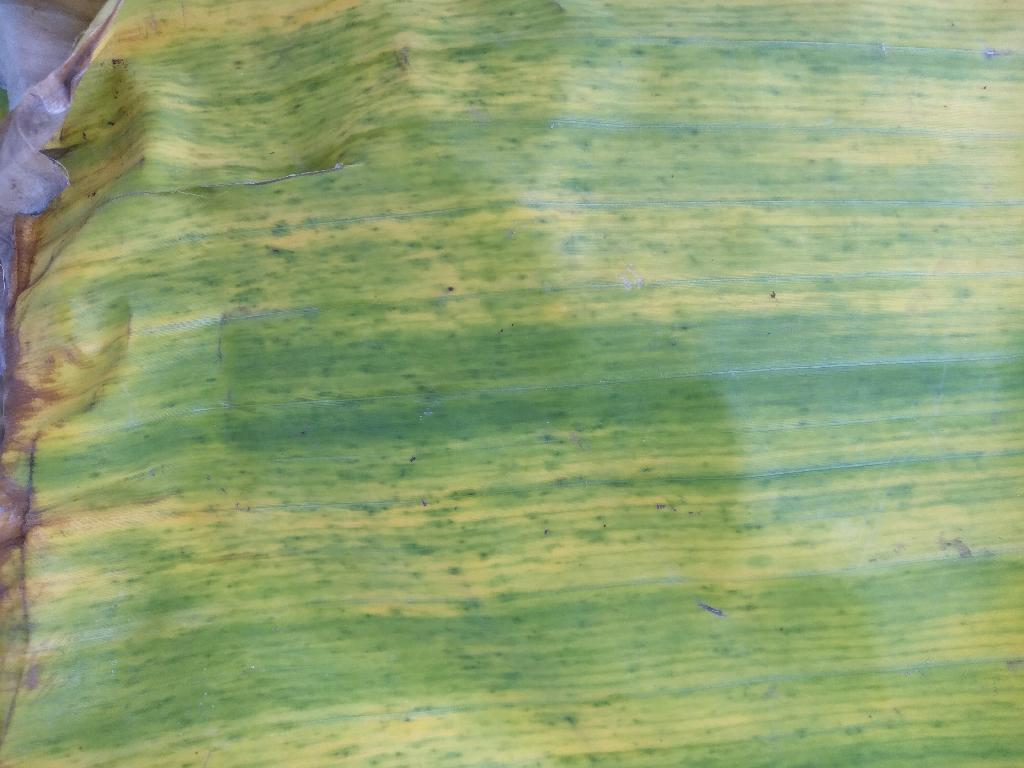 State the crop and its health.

banana, fusarium wilt race 1
